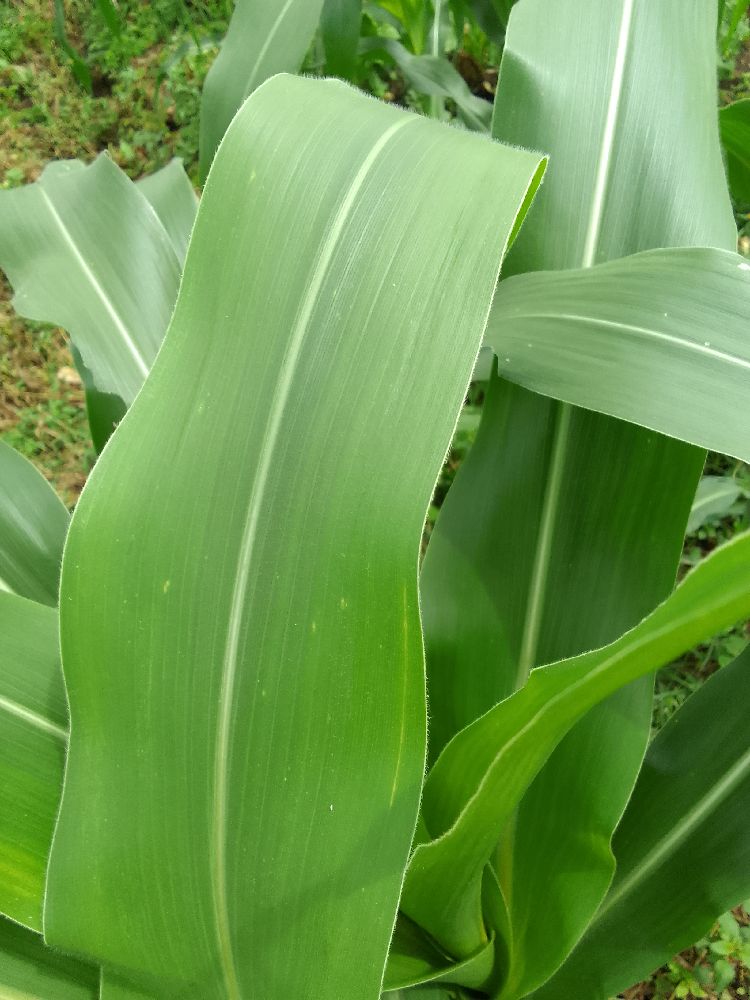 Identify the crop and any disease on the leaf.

maize, healthy
